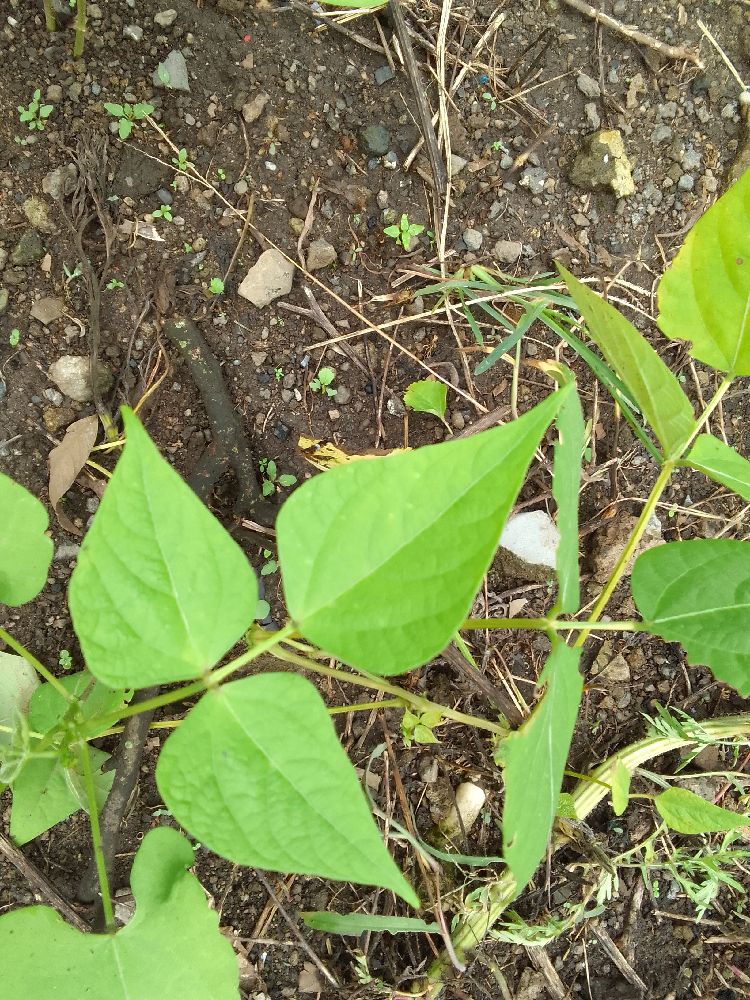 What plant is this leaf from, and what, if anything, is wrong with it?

common bean, healthy
